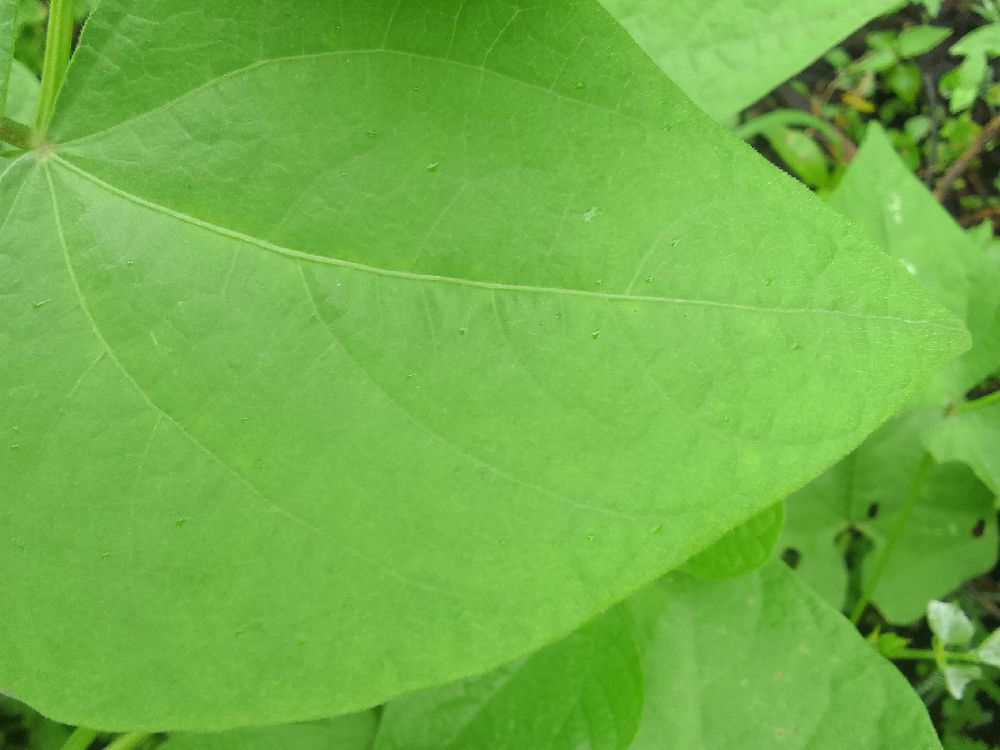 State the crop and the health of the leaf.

common bean, healthy
